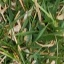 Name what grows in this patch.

grass
